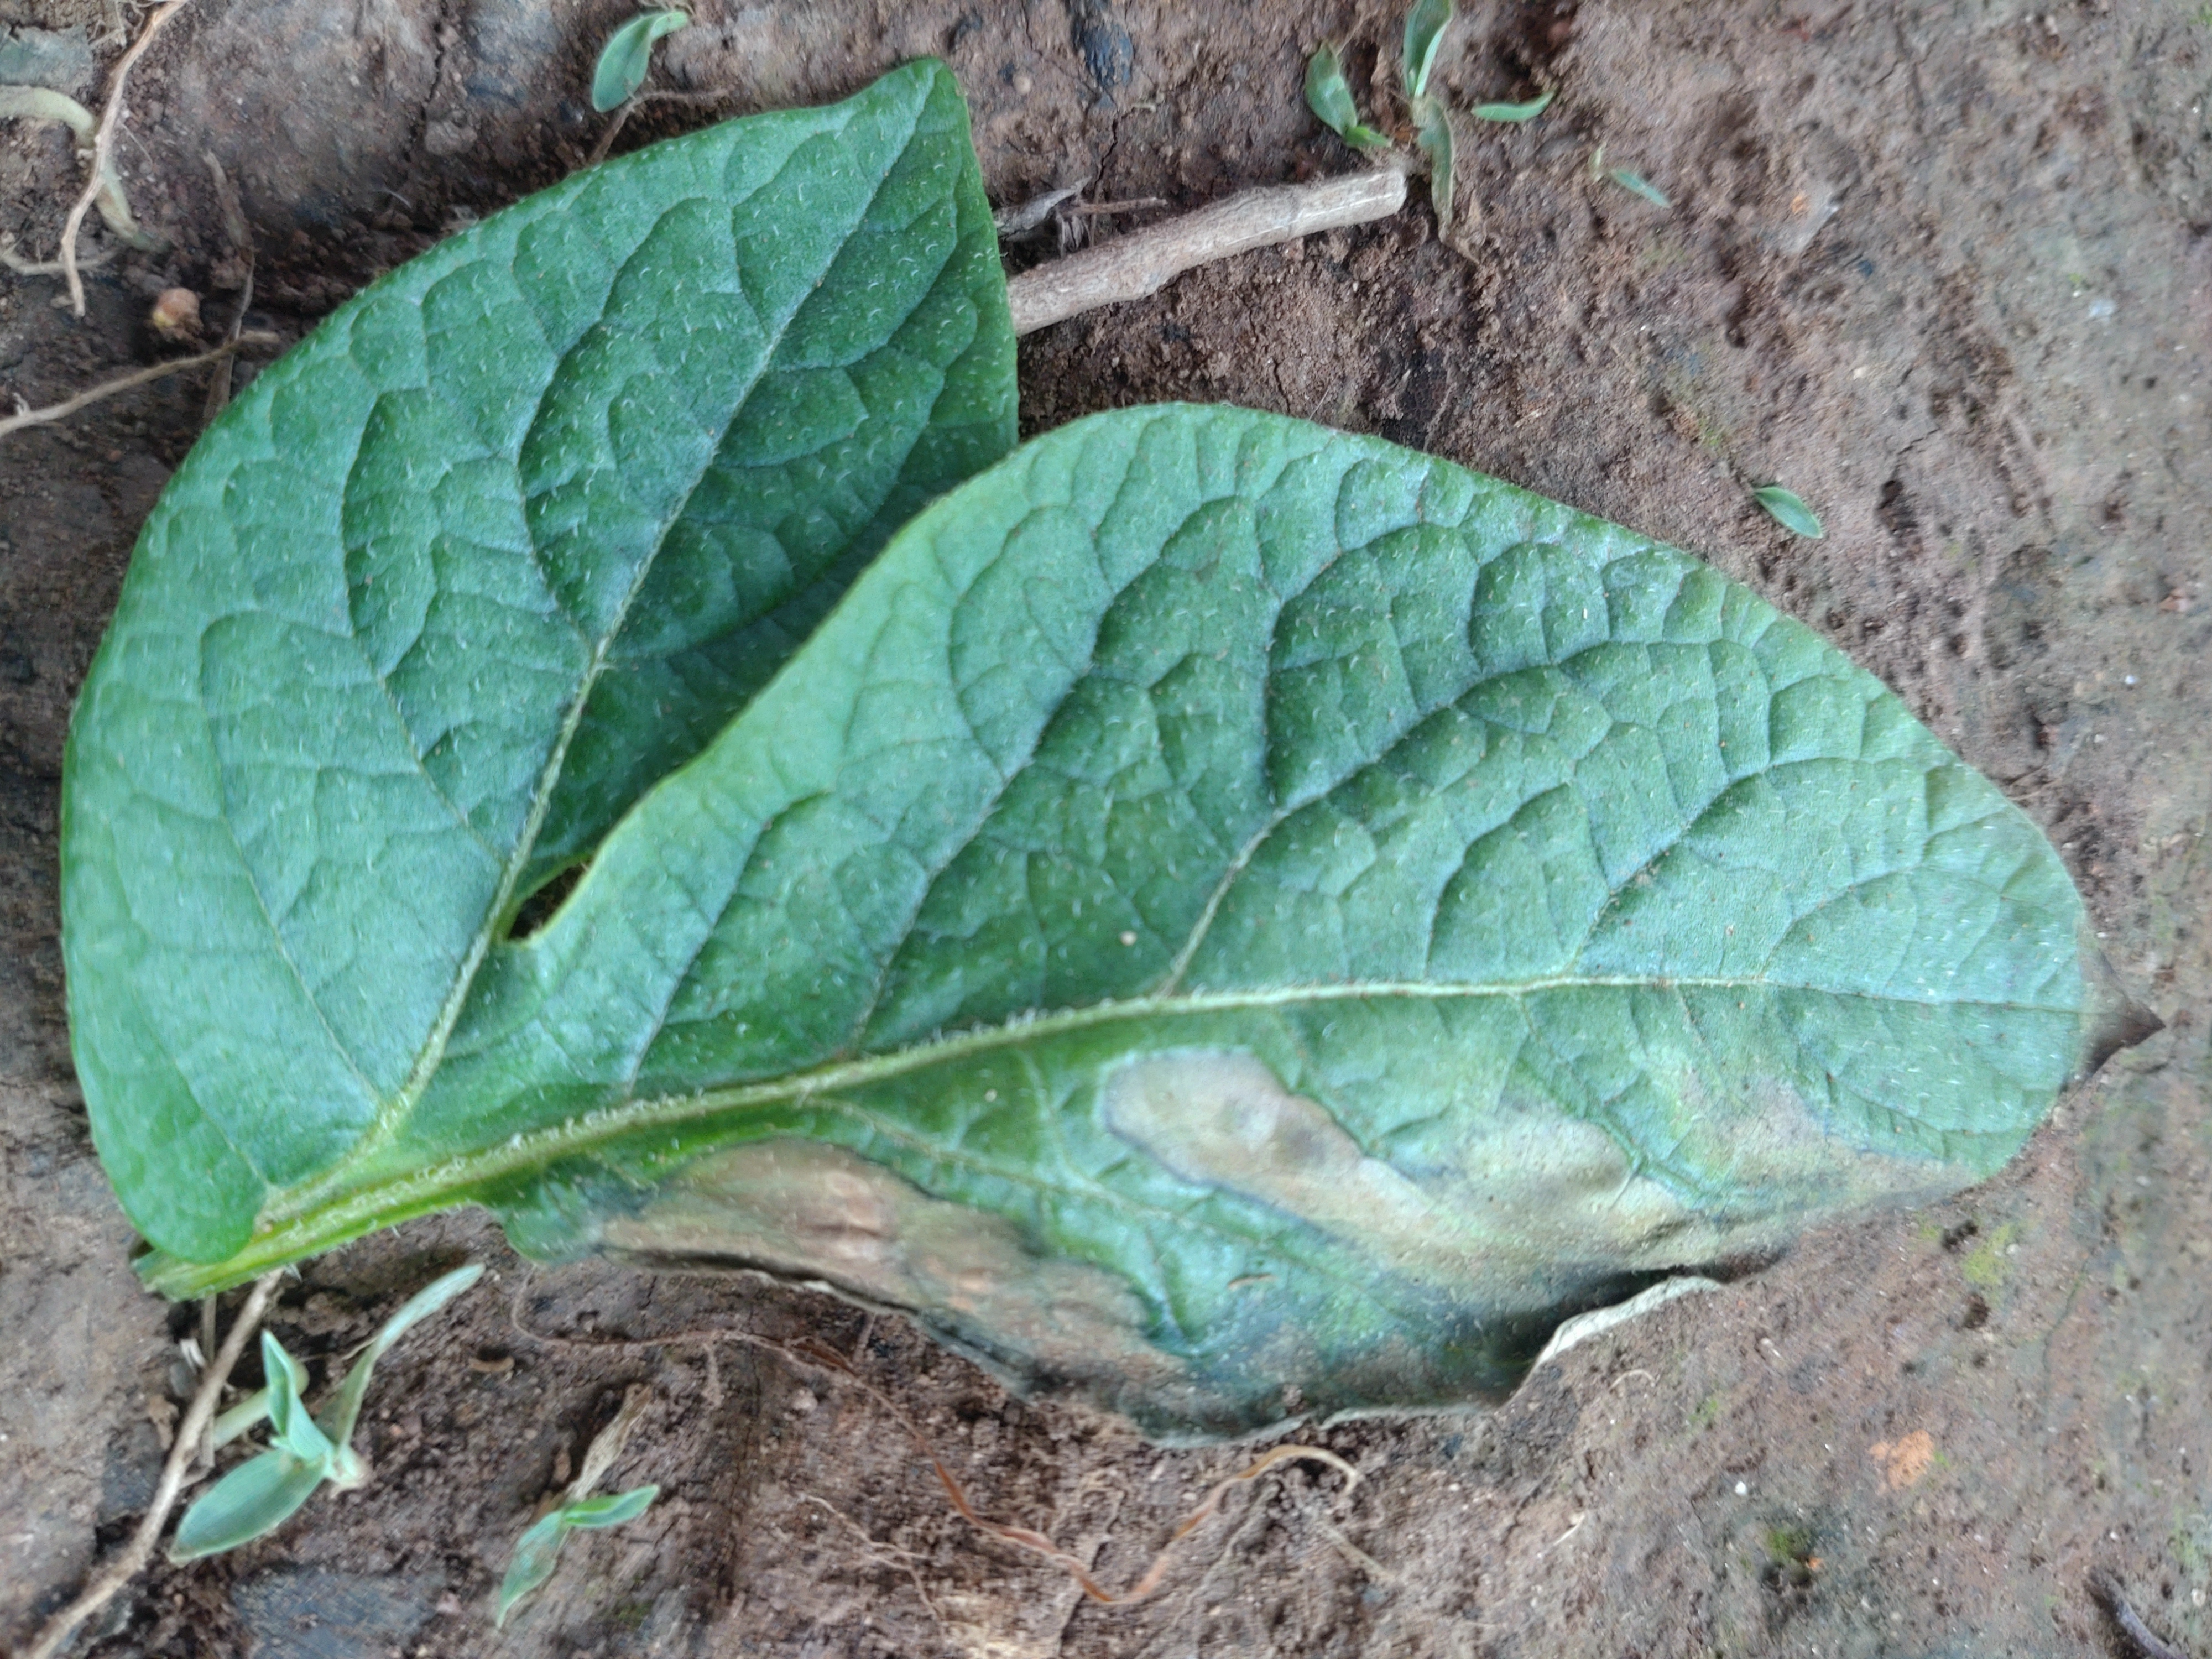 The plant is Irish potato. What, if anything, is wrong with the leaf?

early blight
